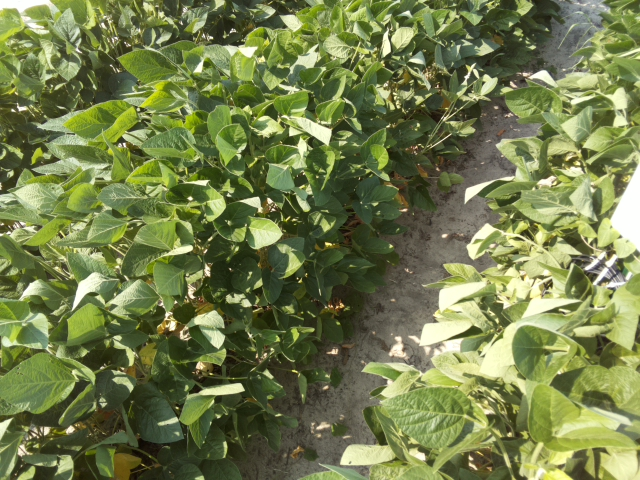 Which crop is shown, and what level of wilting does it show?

soybean, leaflets folding inward at secondary pulvinus with no turgor loss in leaflets or petioles
